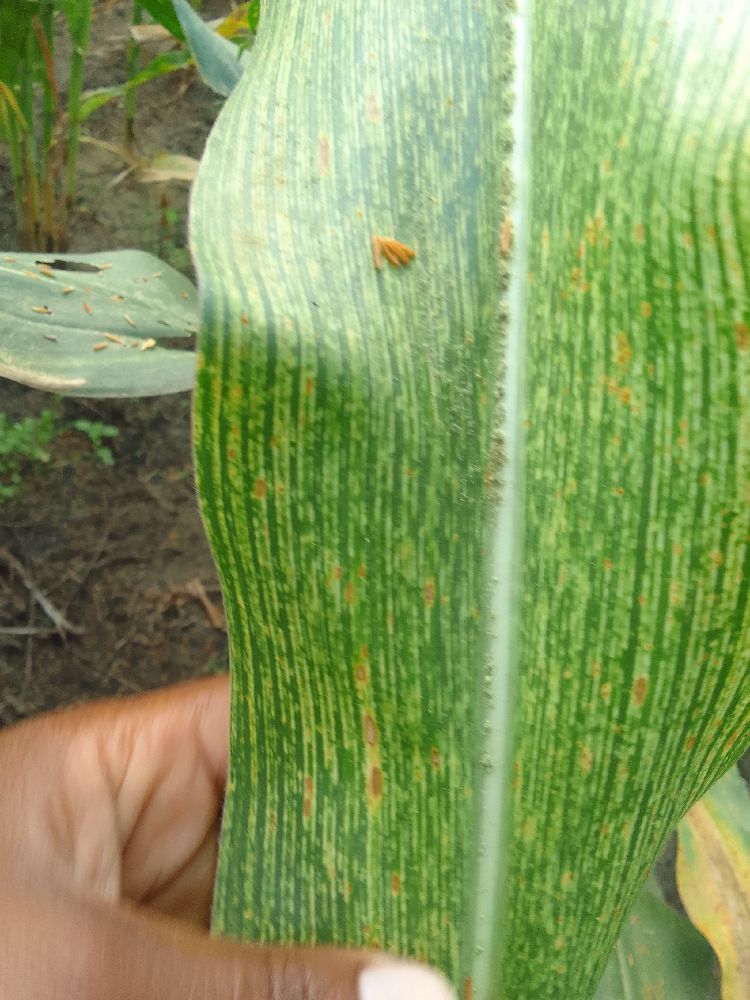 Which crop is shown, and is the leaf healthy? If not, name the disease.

maize, maize streak virus
